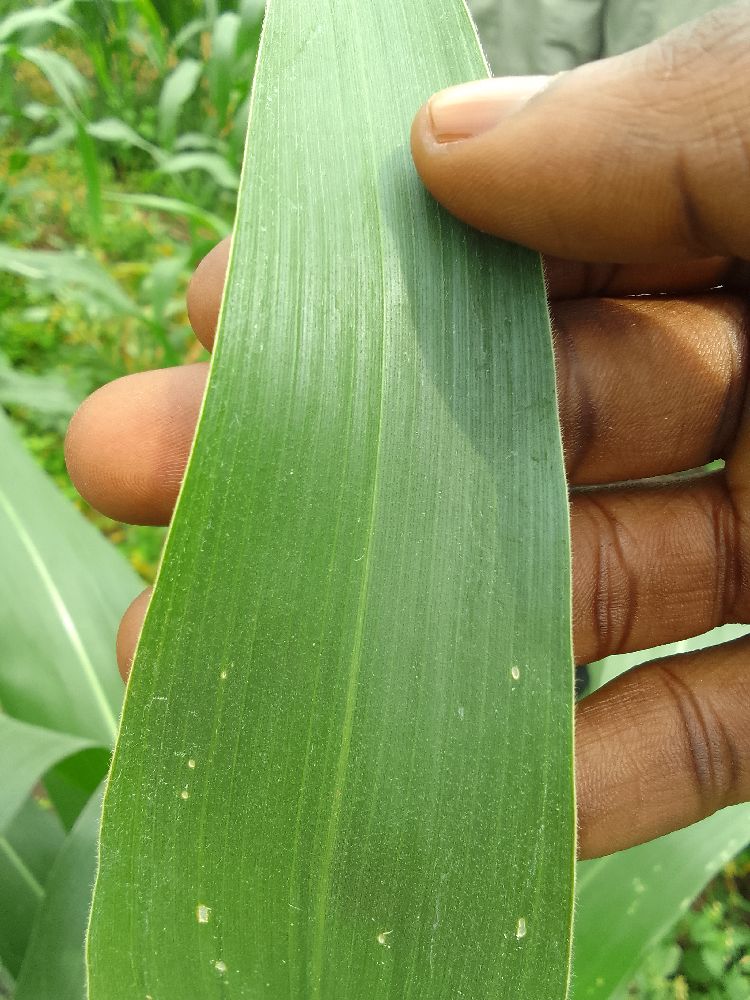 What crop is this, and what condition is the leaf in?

maize, healthy
